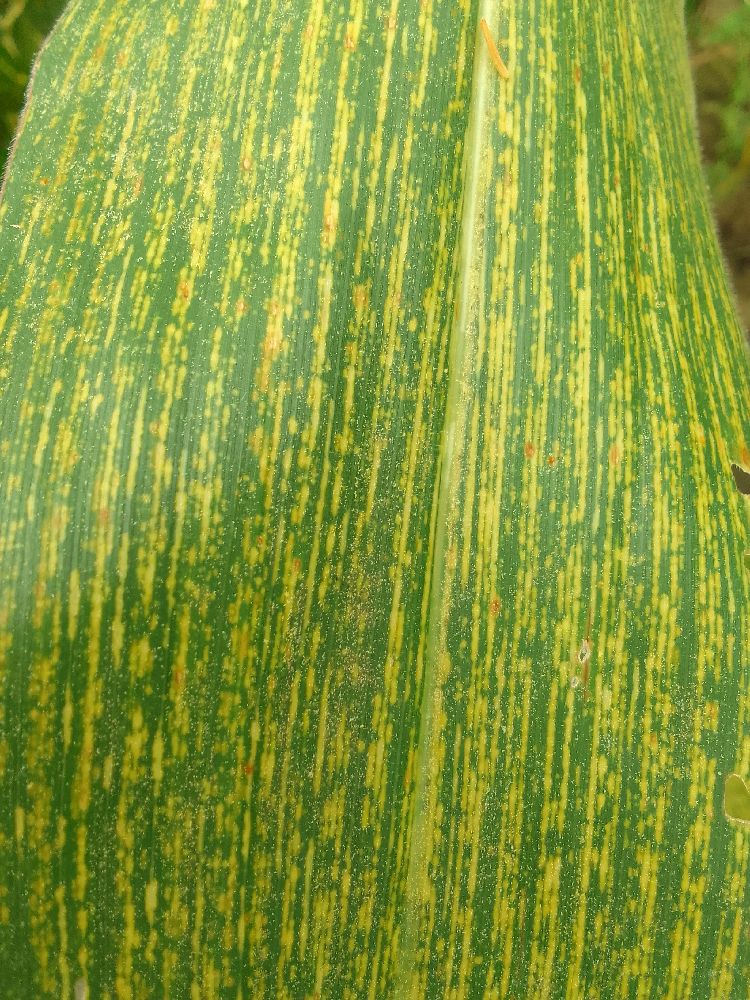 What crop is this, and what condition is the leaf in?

maize, maize streak virus
